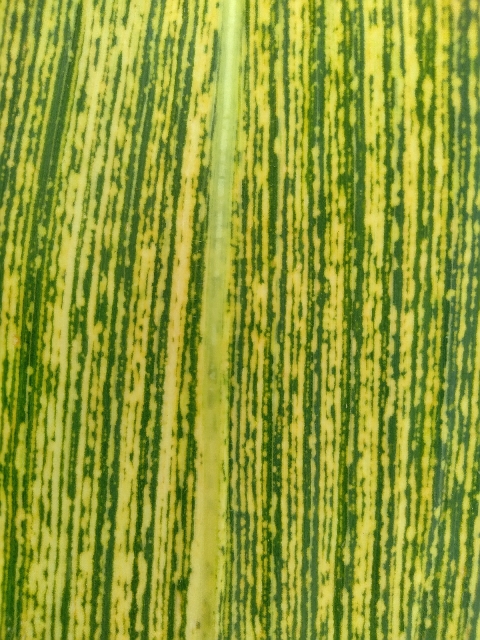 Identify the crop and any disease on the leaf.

maize, maize streak virus
